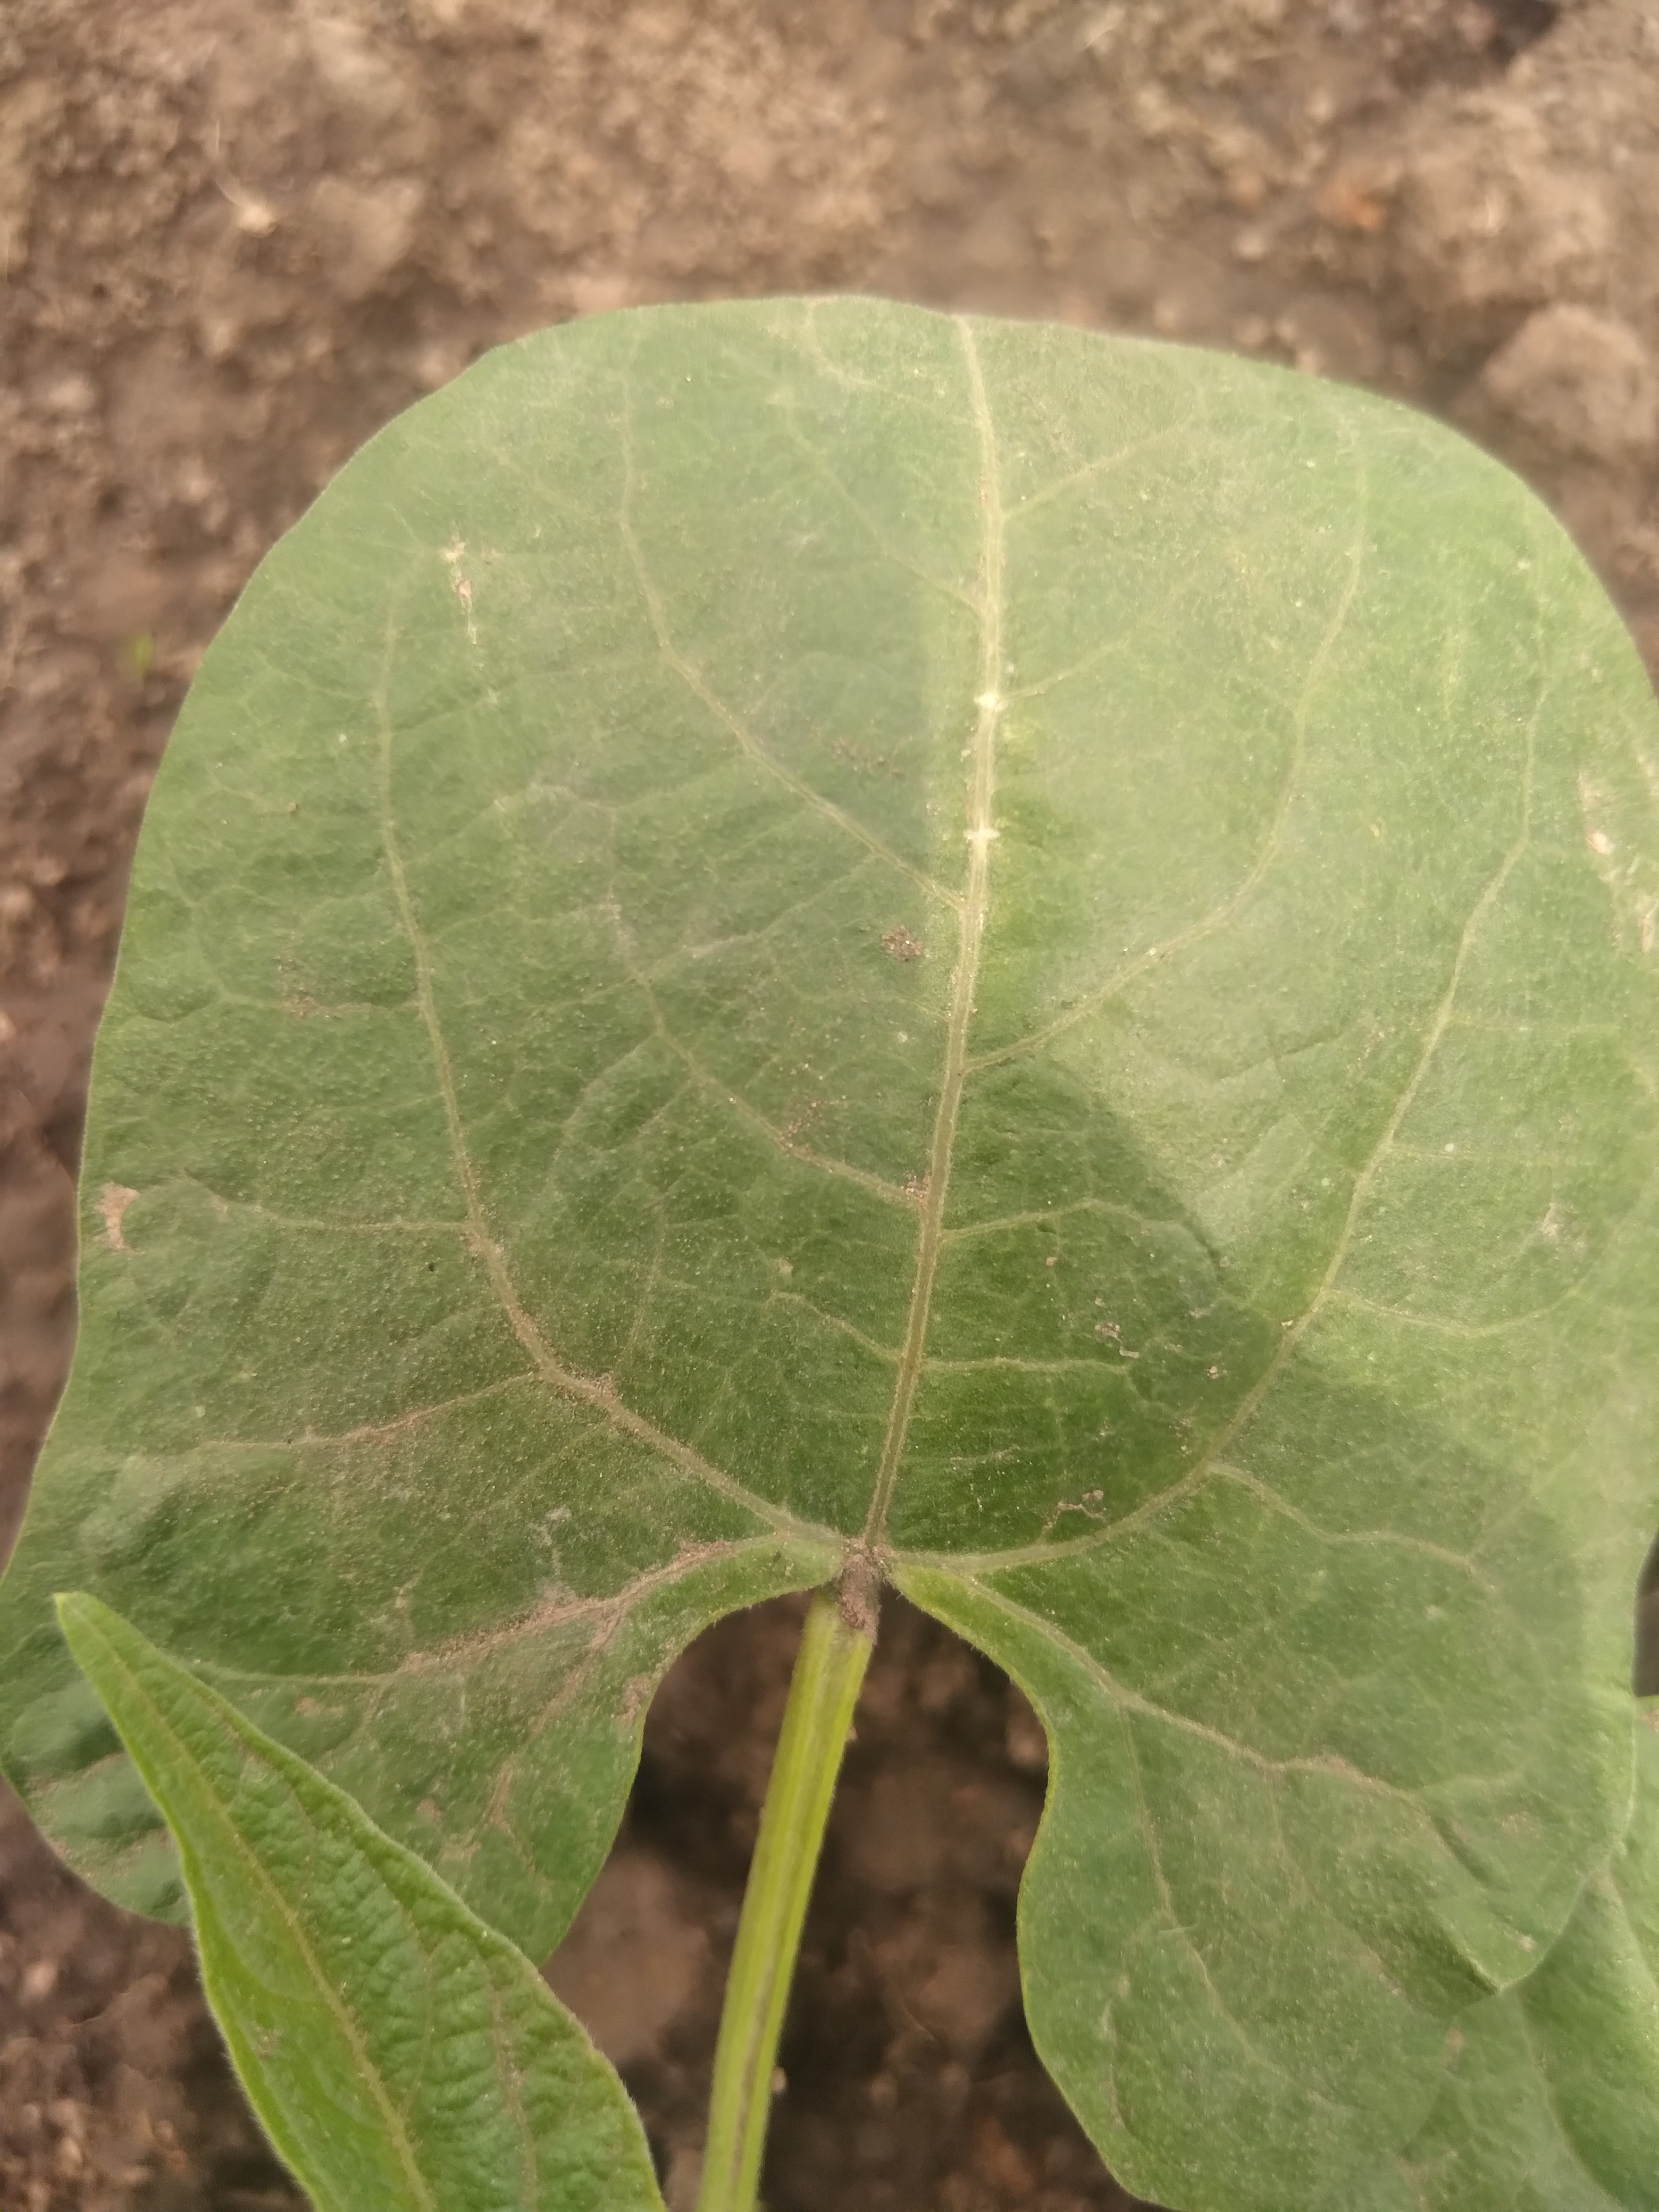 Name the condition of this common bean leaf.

healthy
